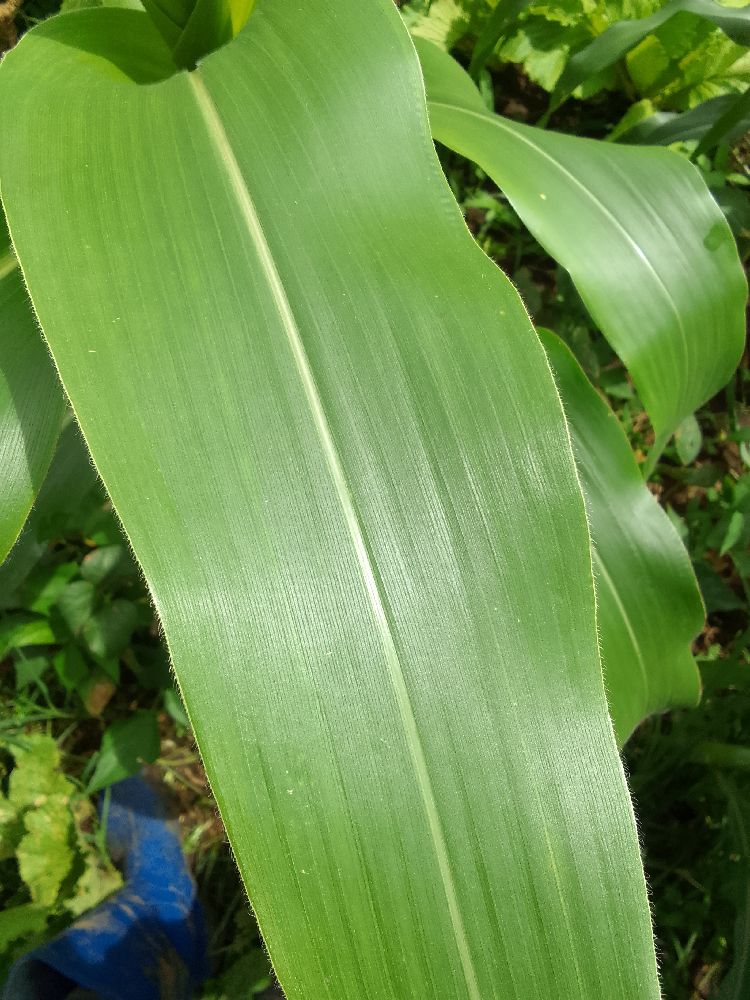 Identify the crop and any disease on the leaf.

maize, healthy
